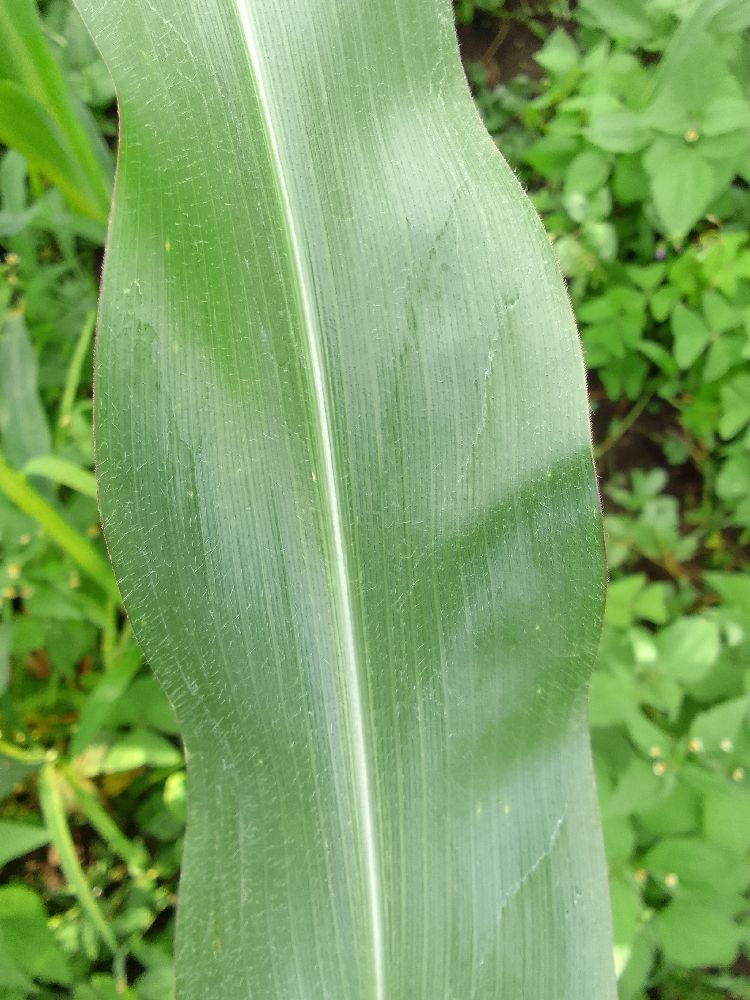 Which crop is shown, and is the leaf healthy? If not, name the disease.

maize, healthy
